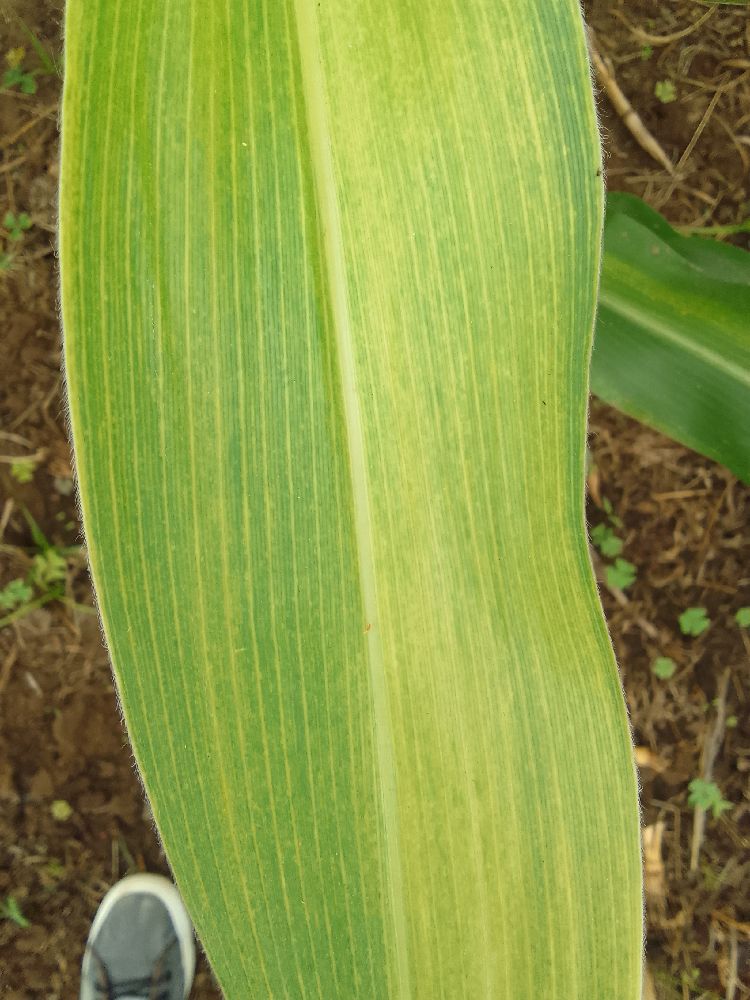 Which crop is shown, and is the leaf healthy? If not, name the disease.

maize, maize lethal necrosis
